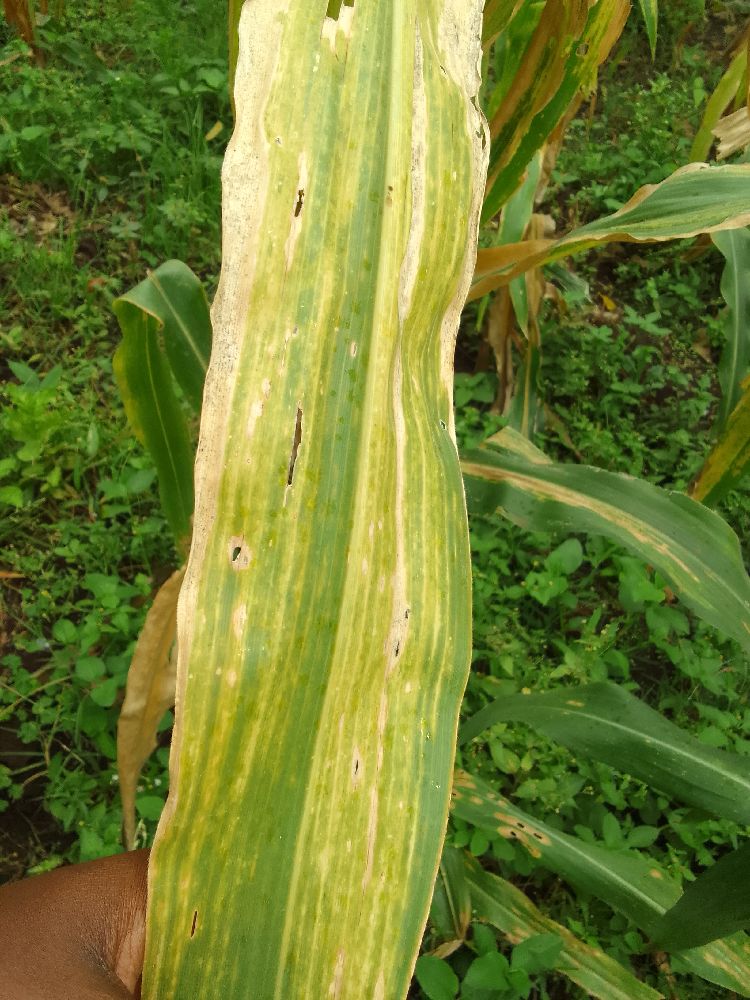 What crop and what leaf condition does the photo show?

maize, maize lethal necrosis
